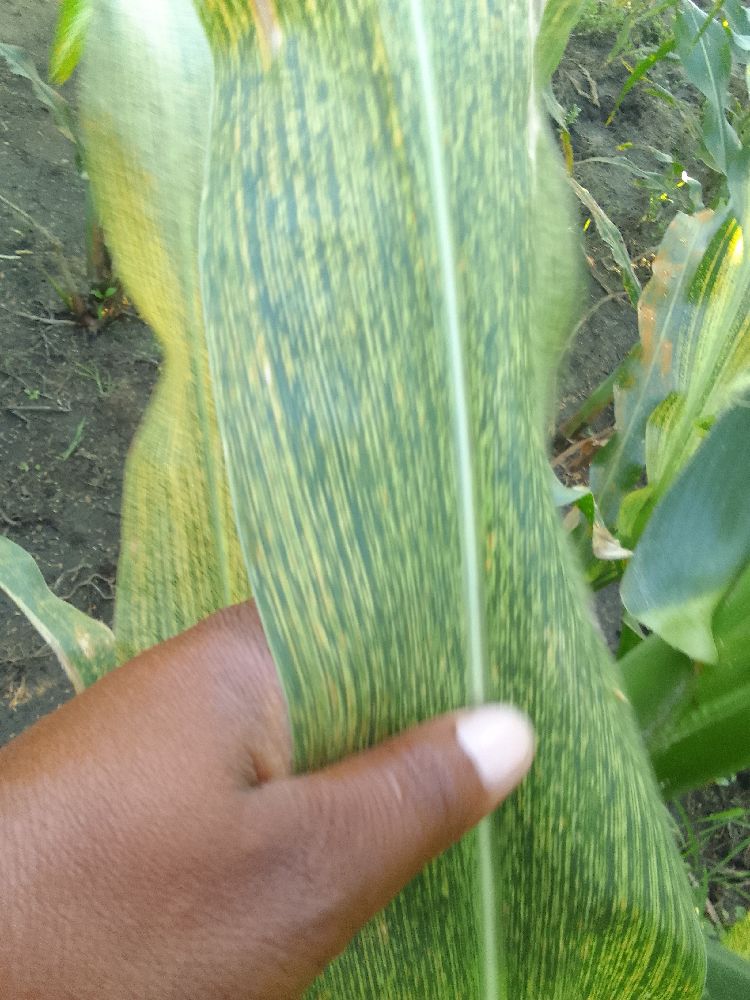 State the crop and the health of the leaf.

maize, maize streak virus
